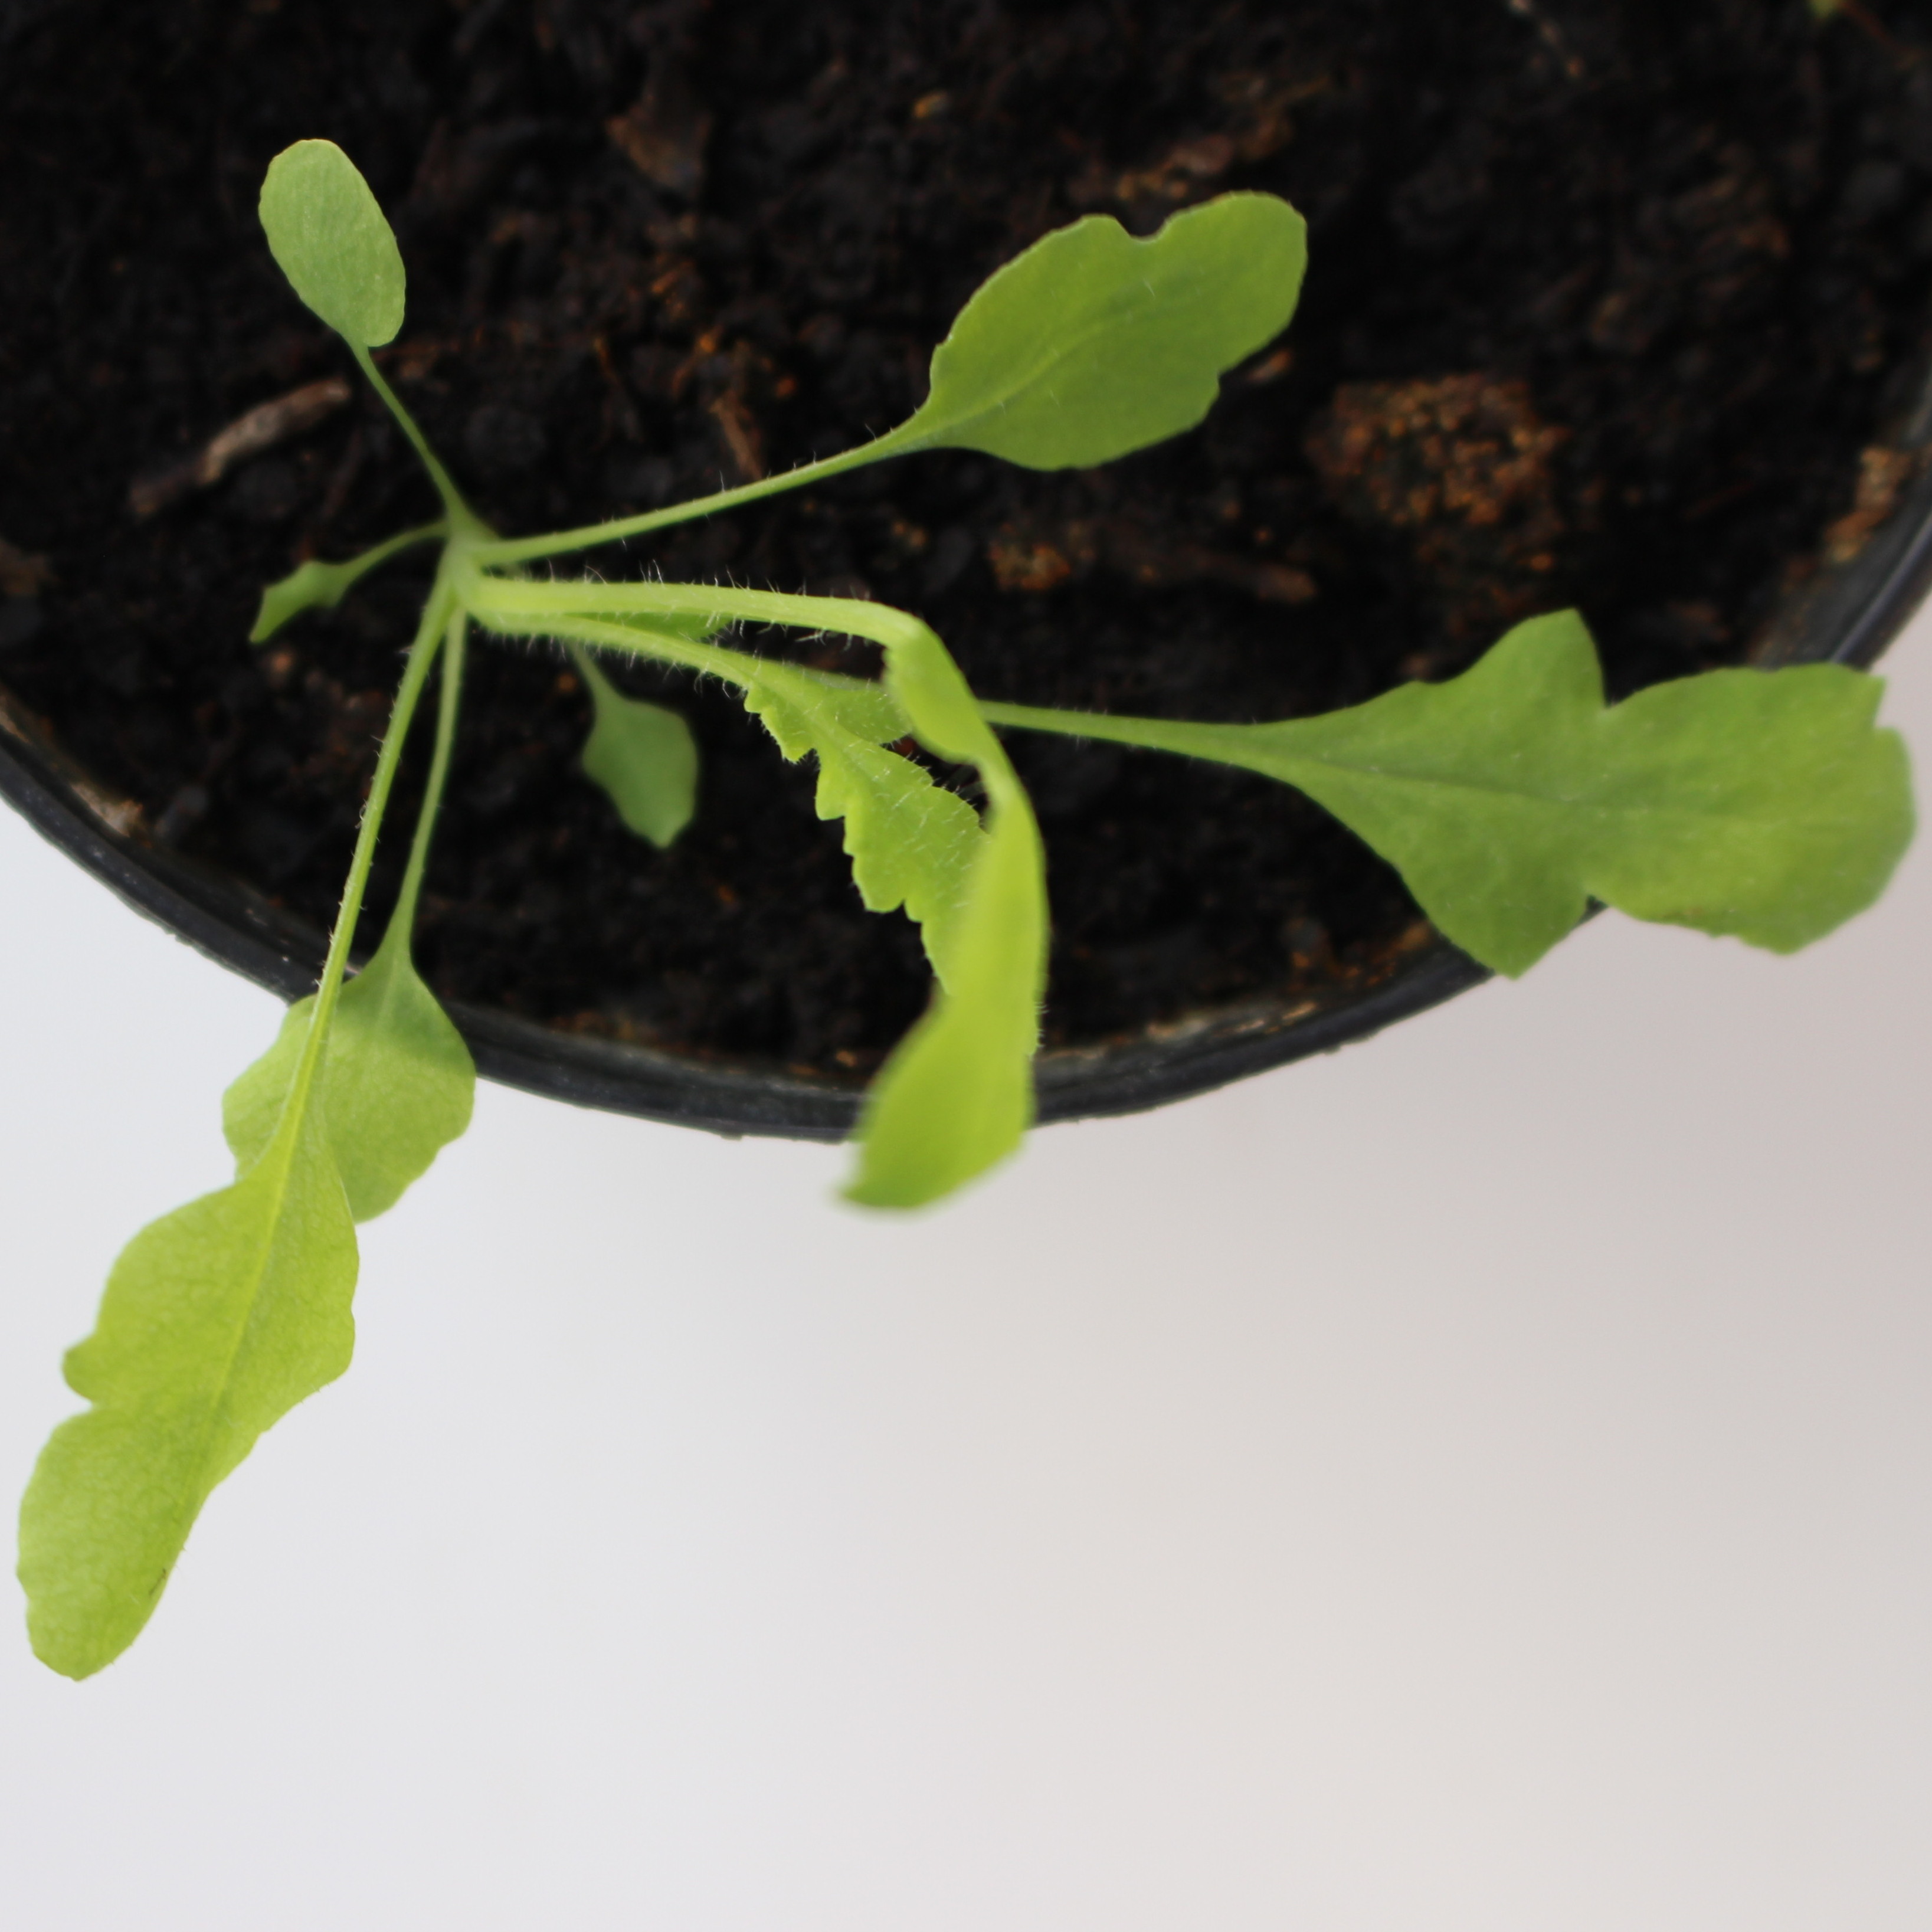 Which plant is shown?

Papaver rhoeas
